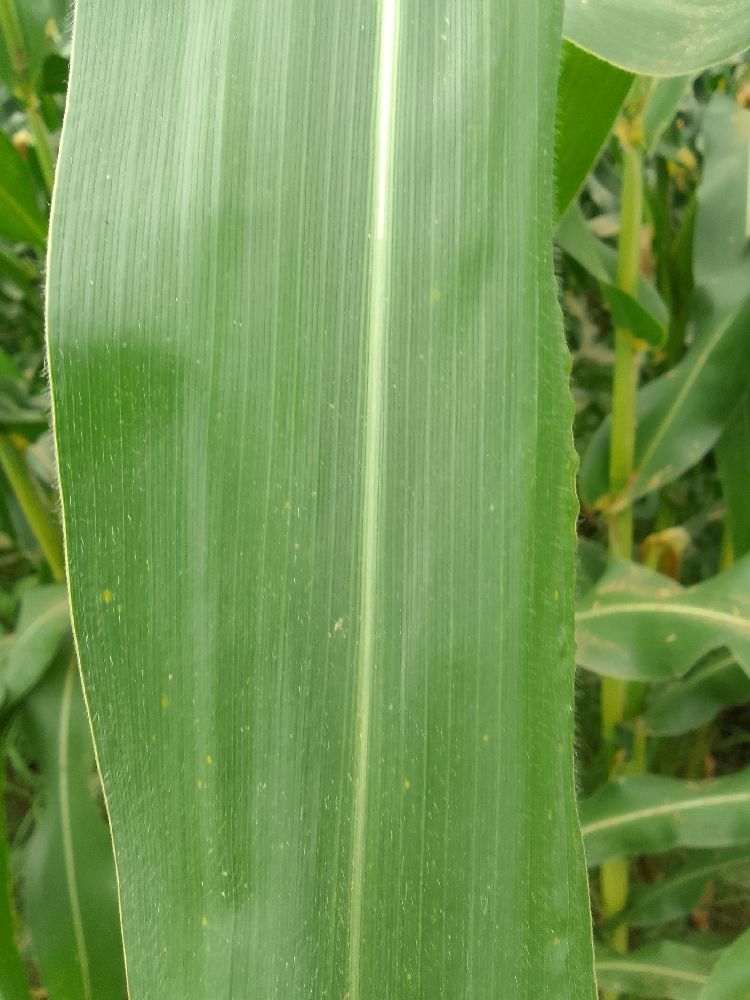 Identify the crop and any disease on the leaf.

maize, healthy
